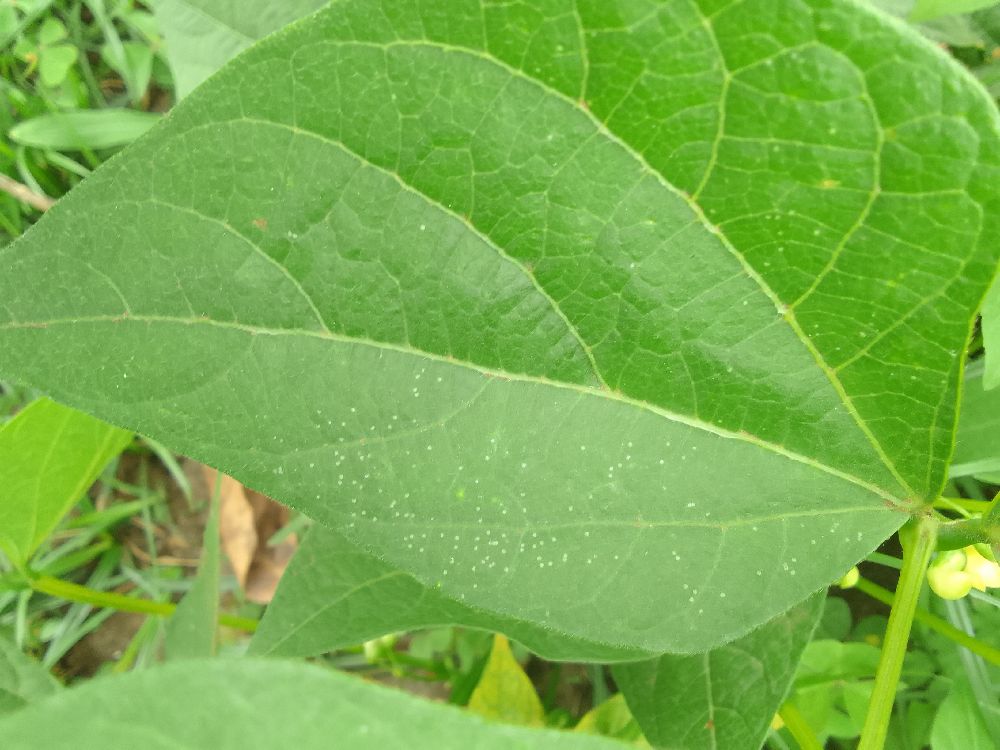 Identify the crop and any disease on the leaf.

common bean, healthy
